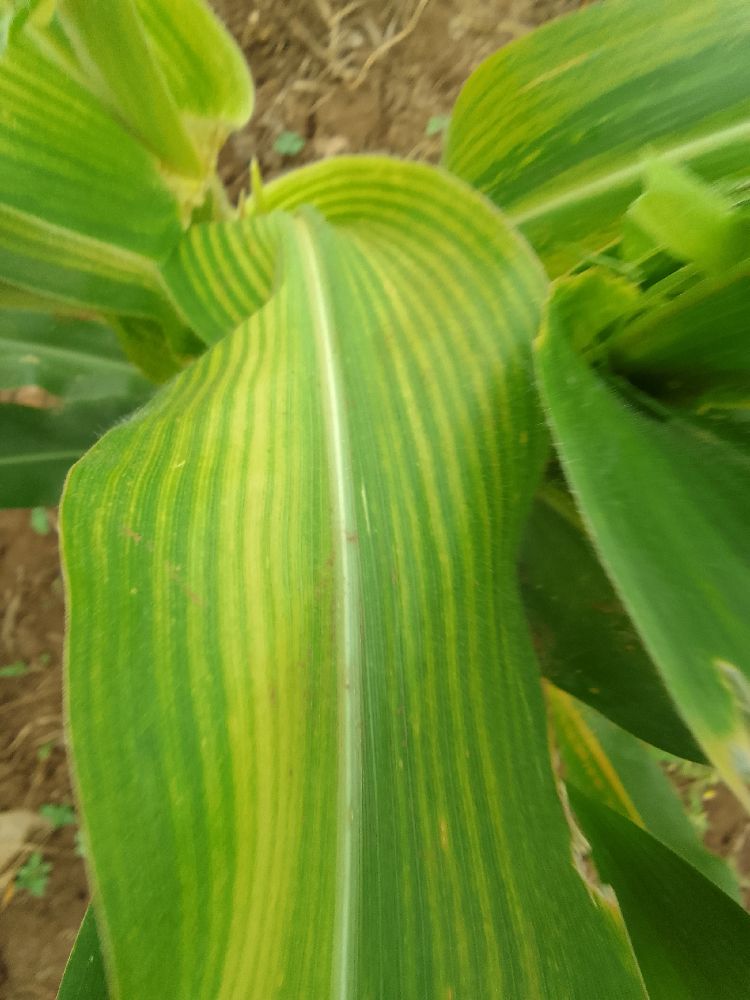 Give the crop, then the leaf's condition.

maize, maize lethal necrosis
